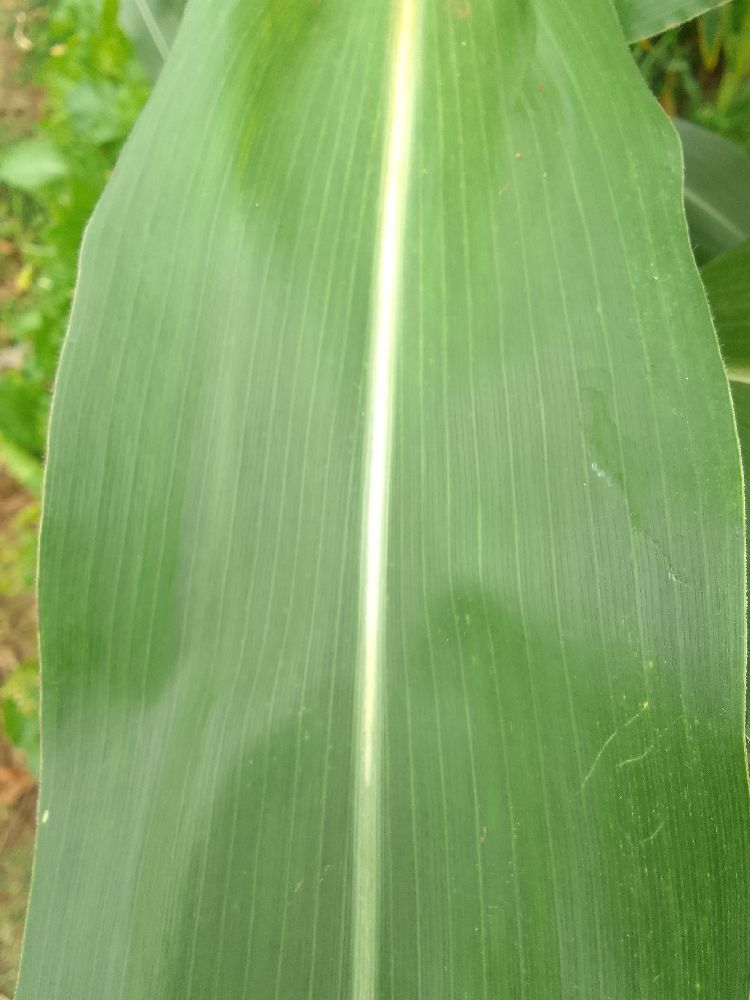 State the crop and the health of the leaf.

maize, healthy
